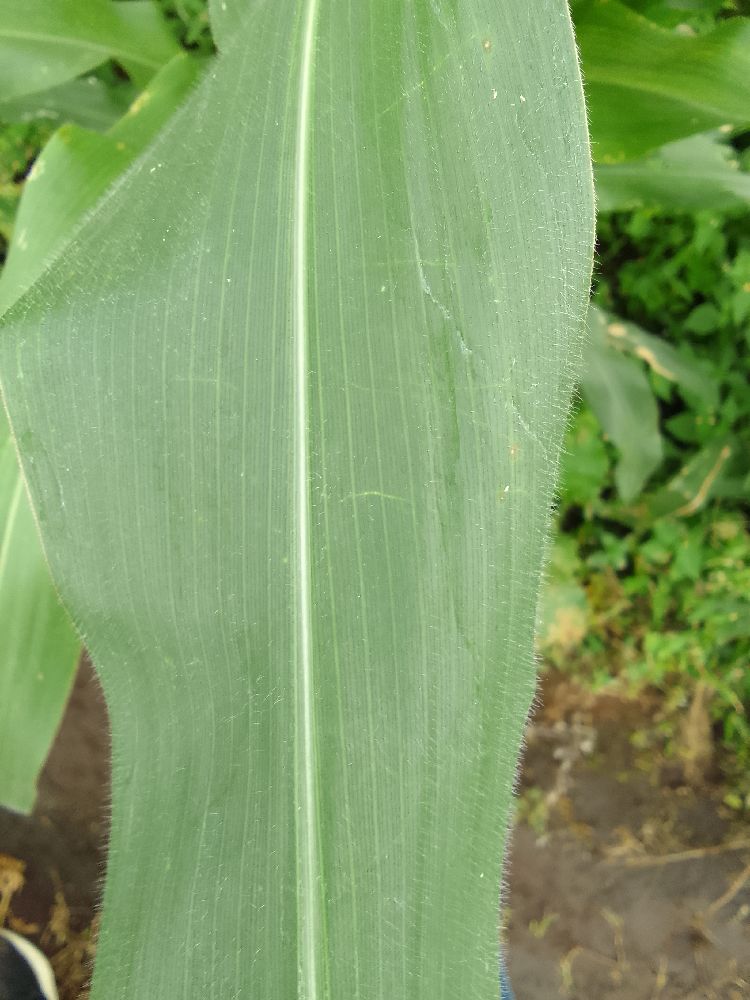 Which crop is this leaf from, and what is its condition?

maize, healthy
